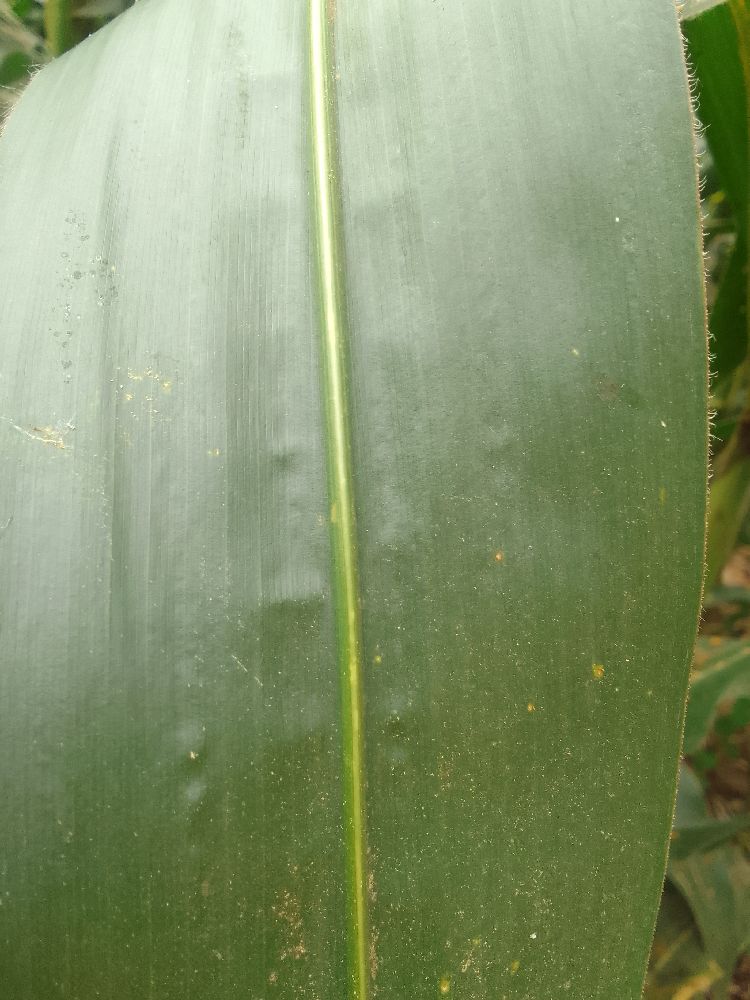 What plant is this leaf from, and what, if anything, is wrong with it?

maize, healthy
